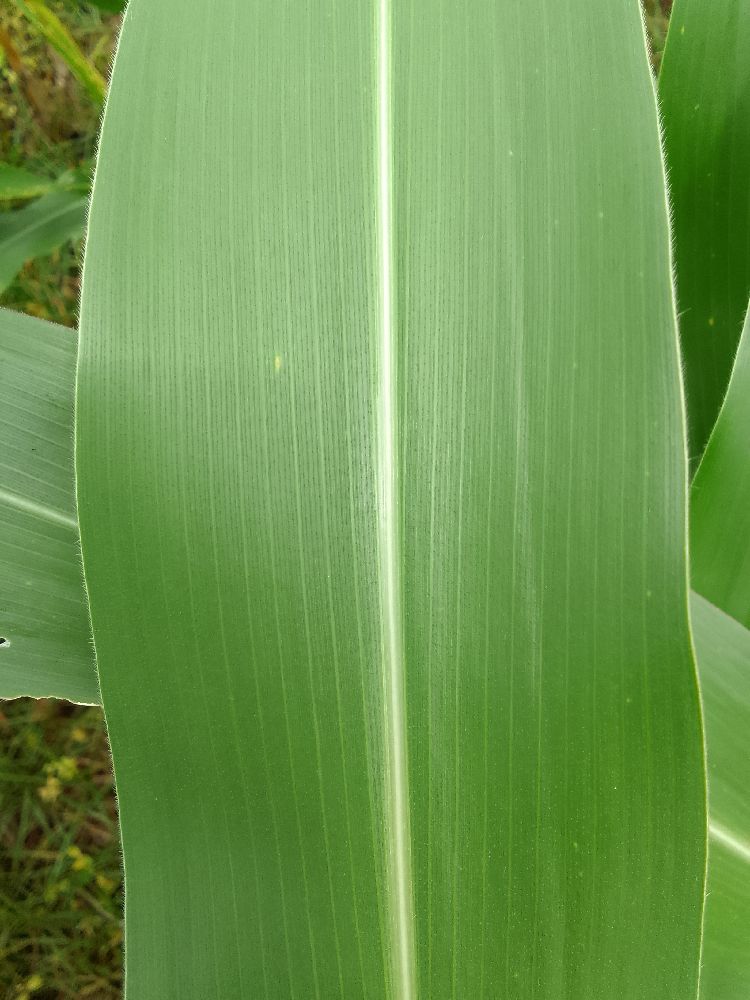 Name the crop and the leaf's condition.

maize, healthy
